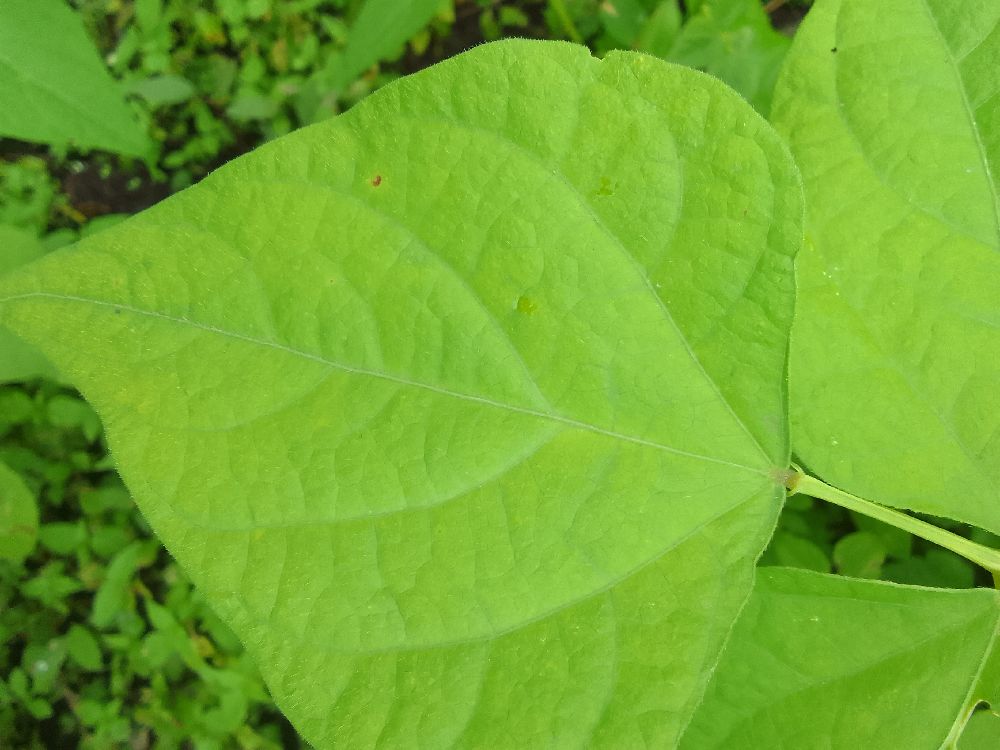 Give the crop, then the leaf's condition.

common bean, healthy
